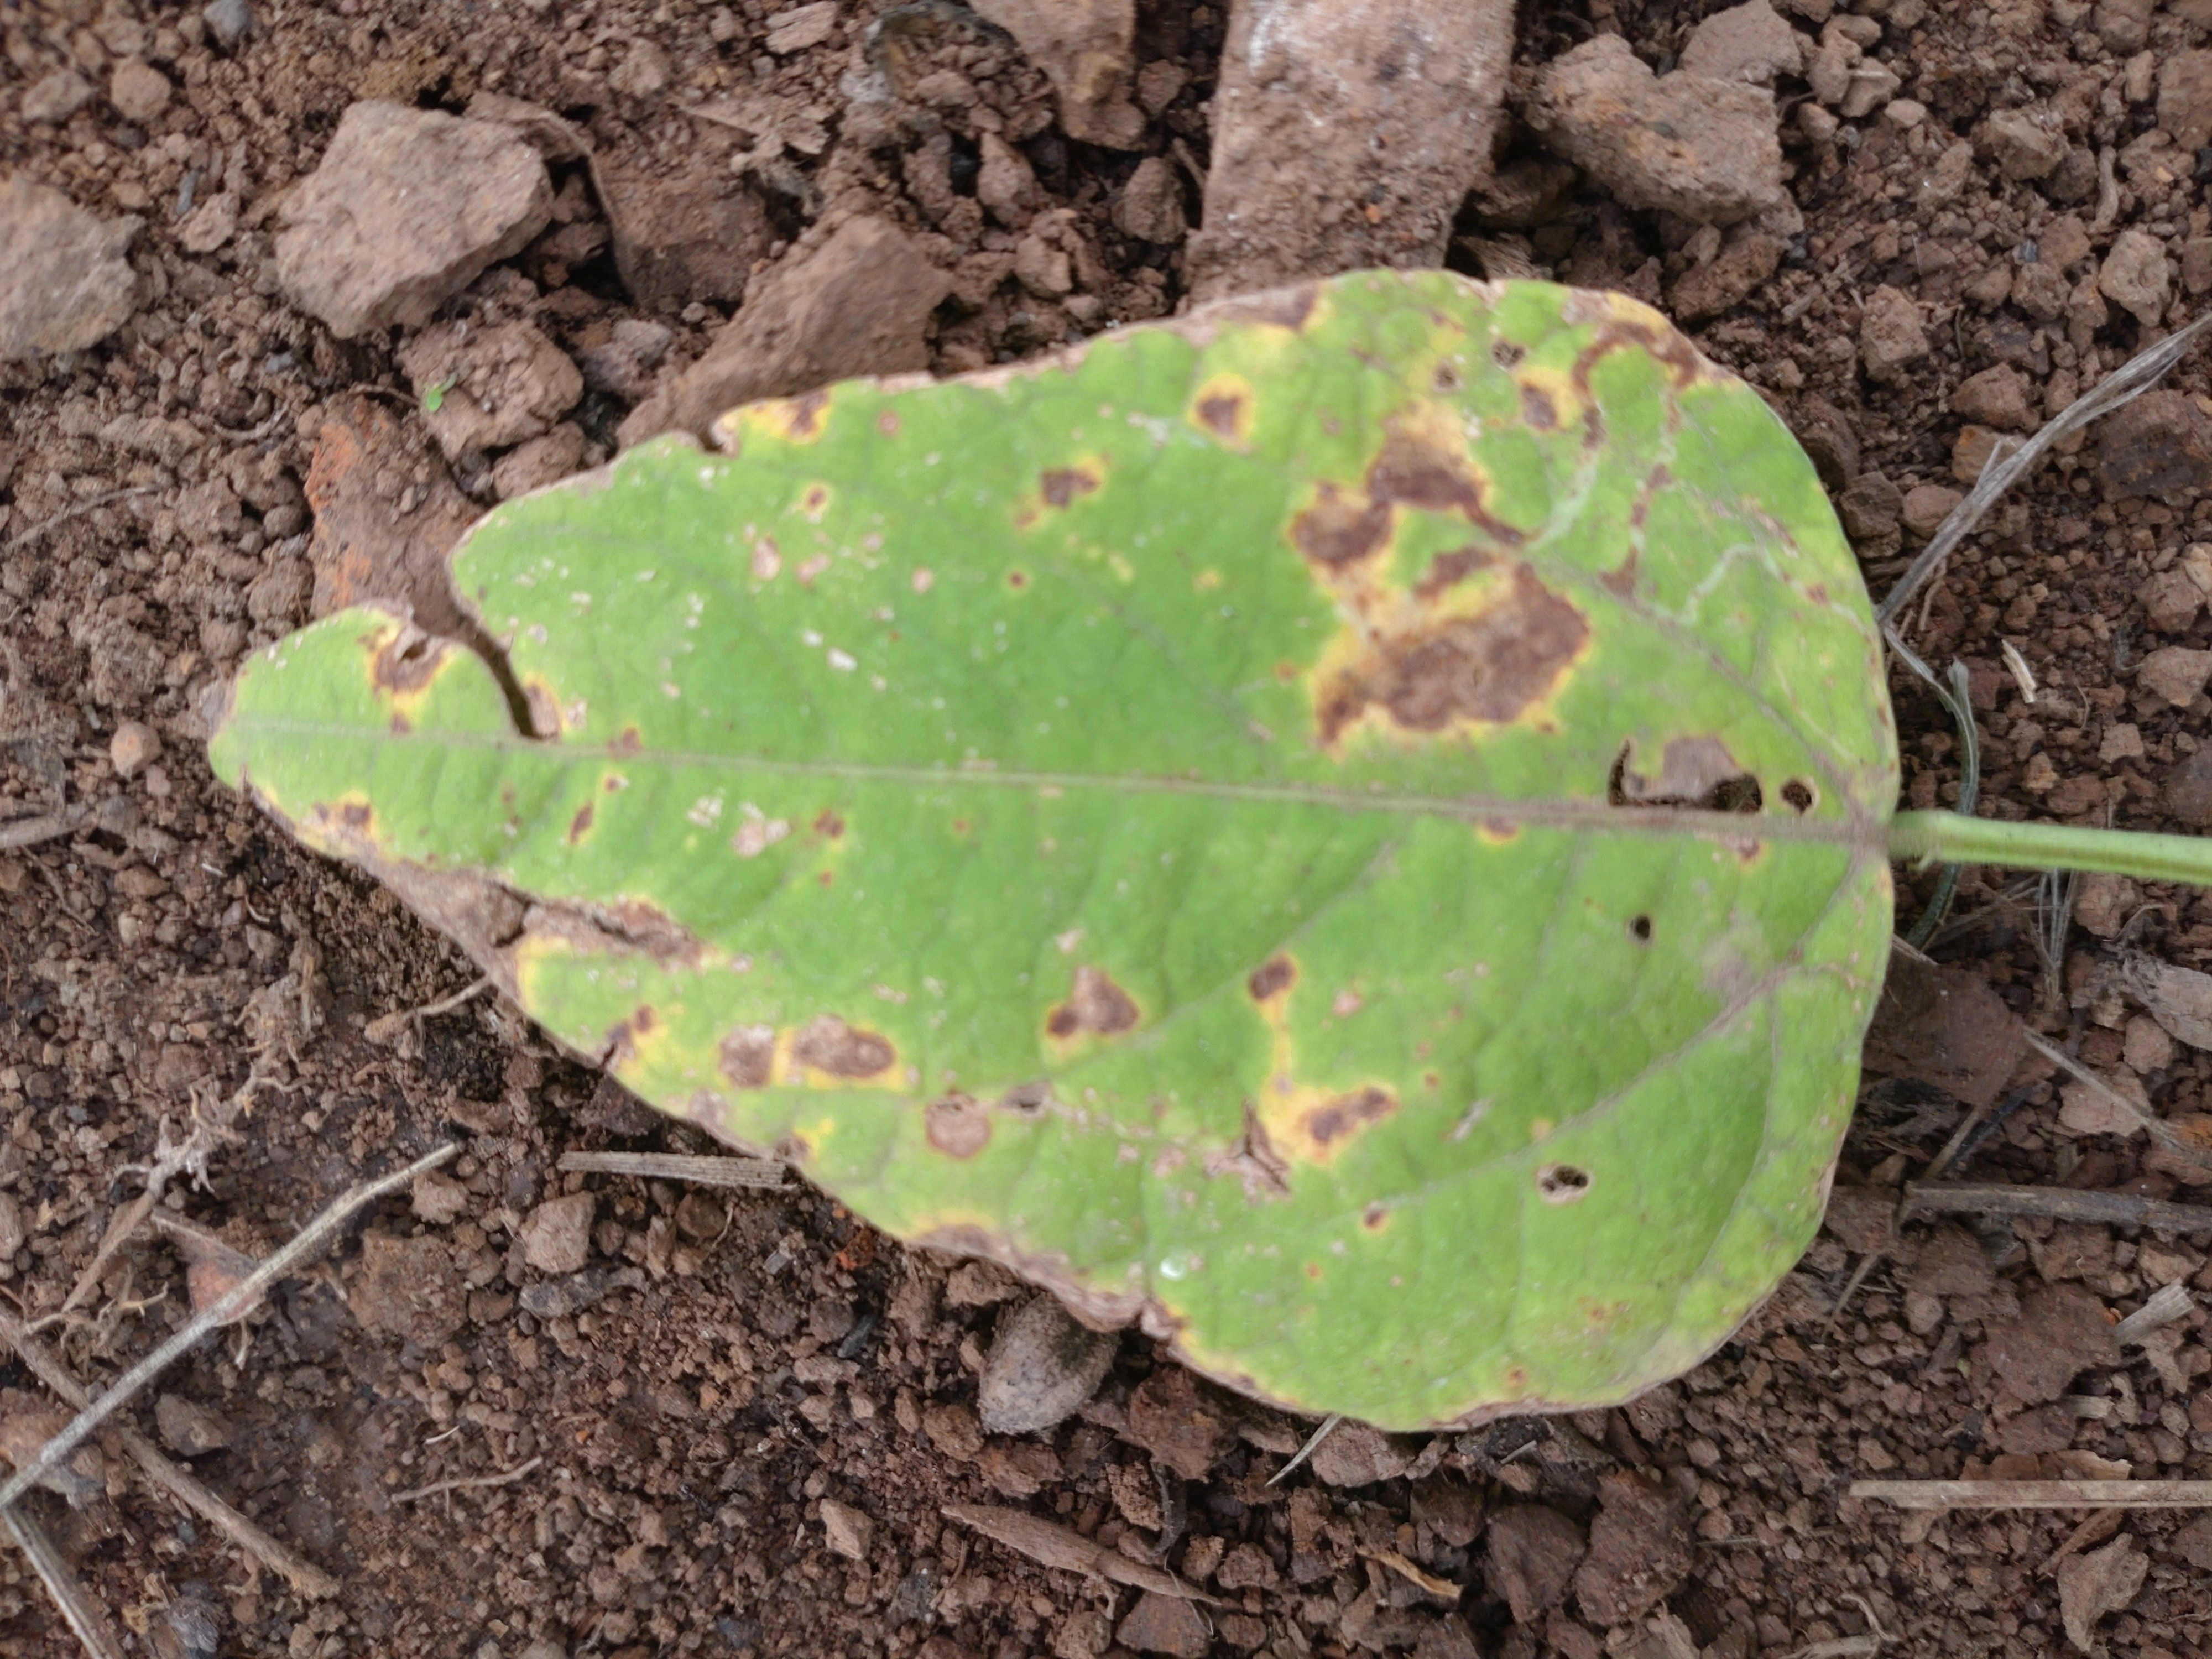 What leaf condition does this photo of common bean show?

rust
